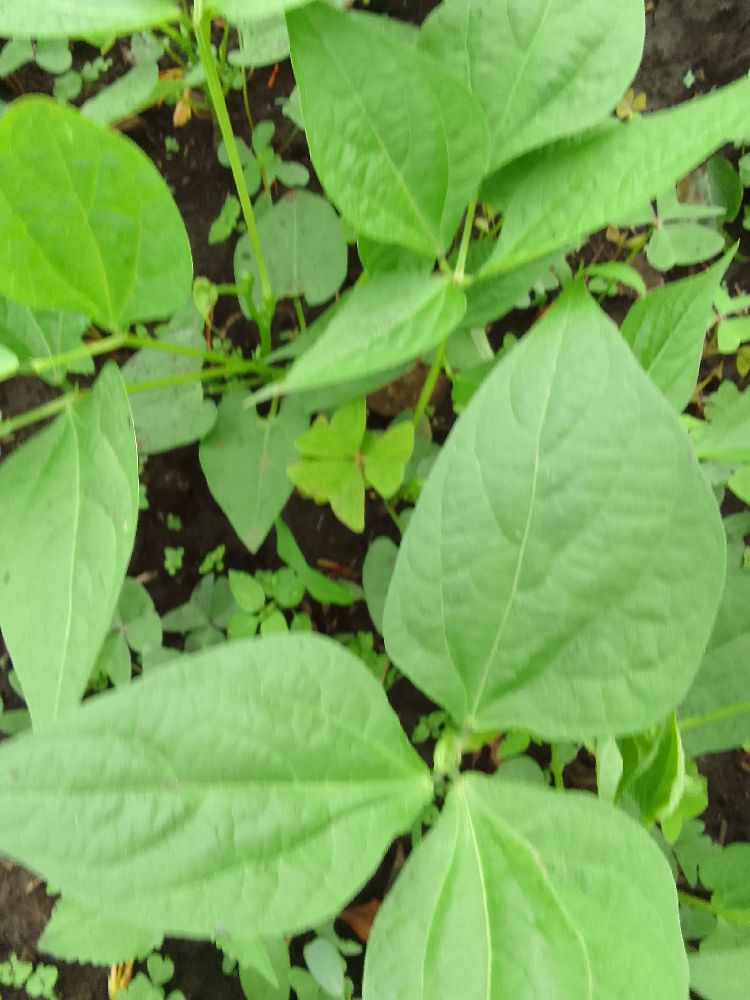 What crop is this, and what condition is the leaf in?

common bean, healthy
